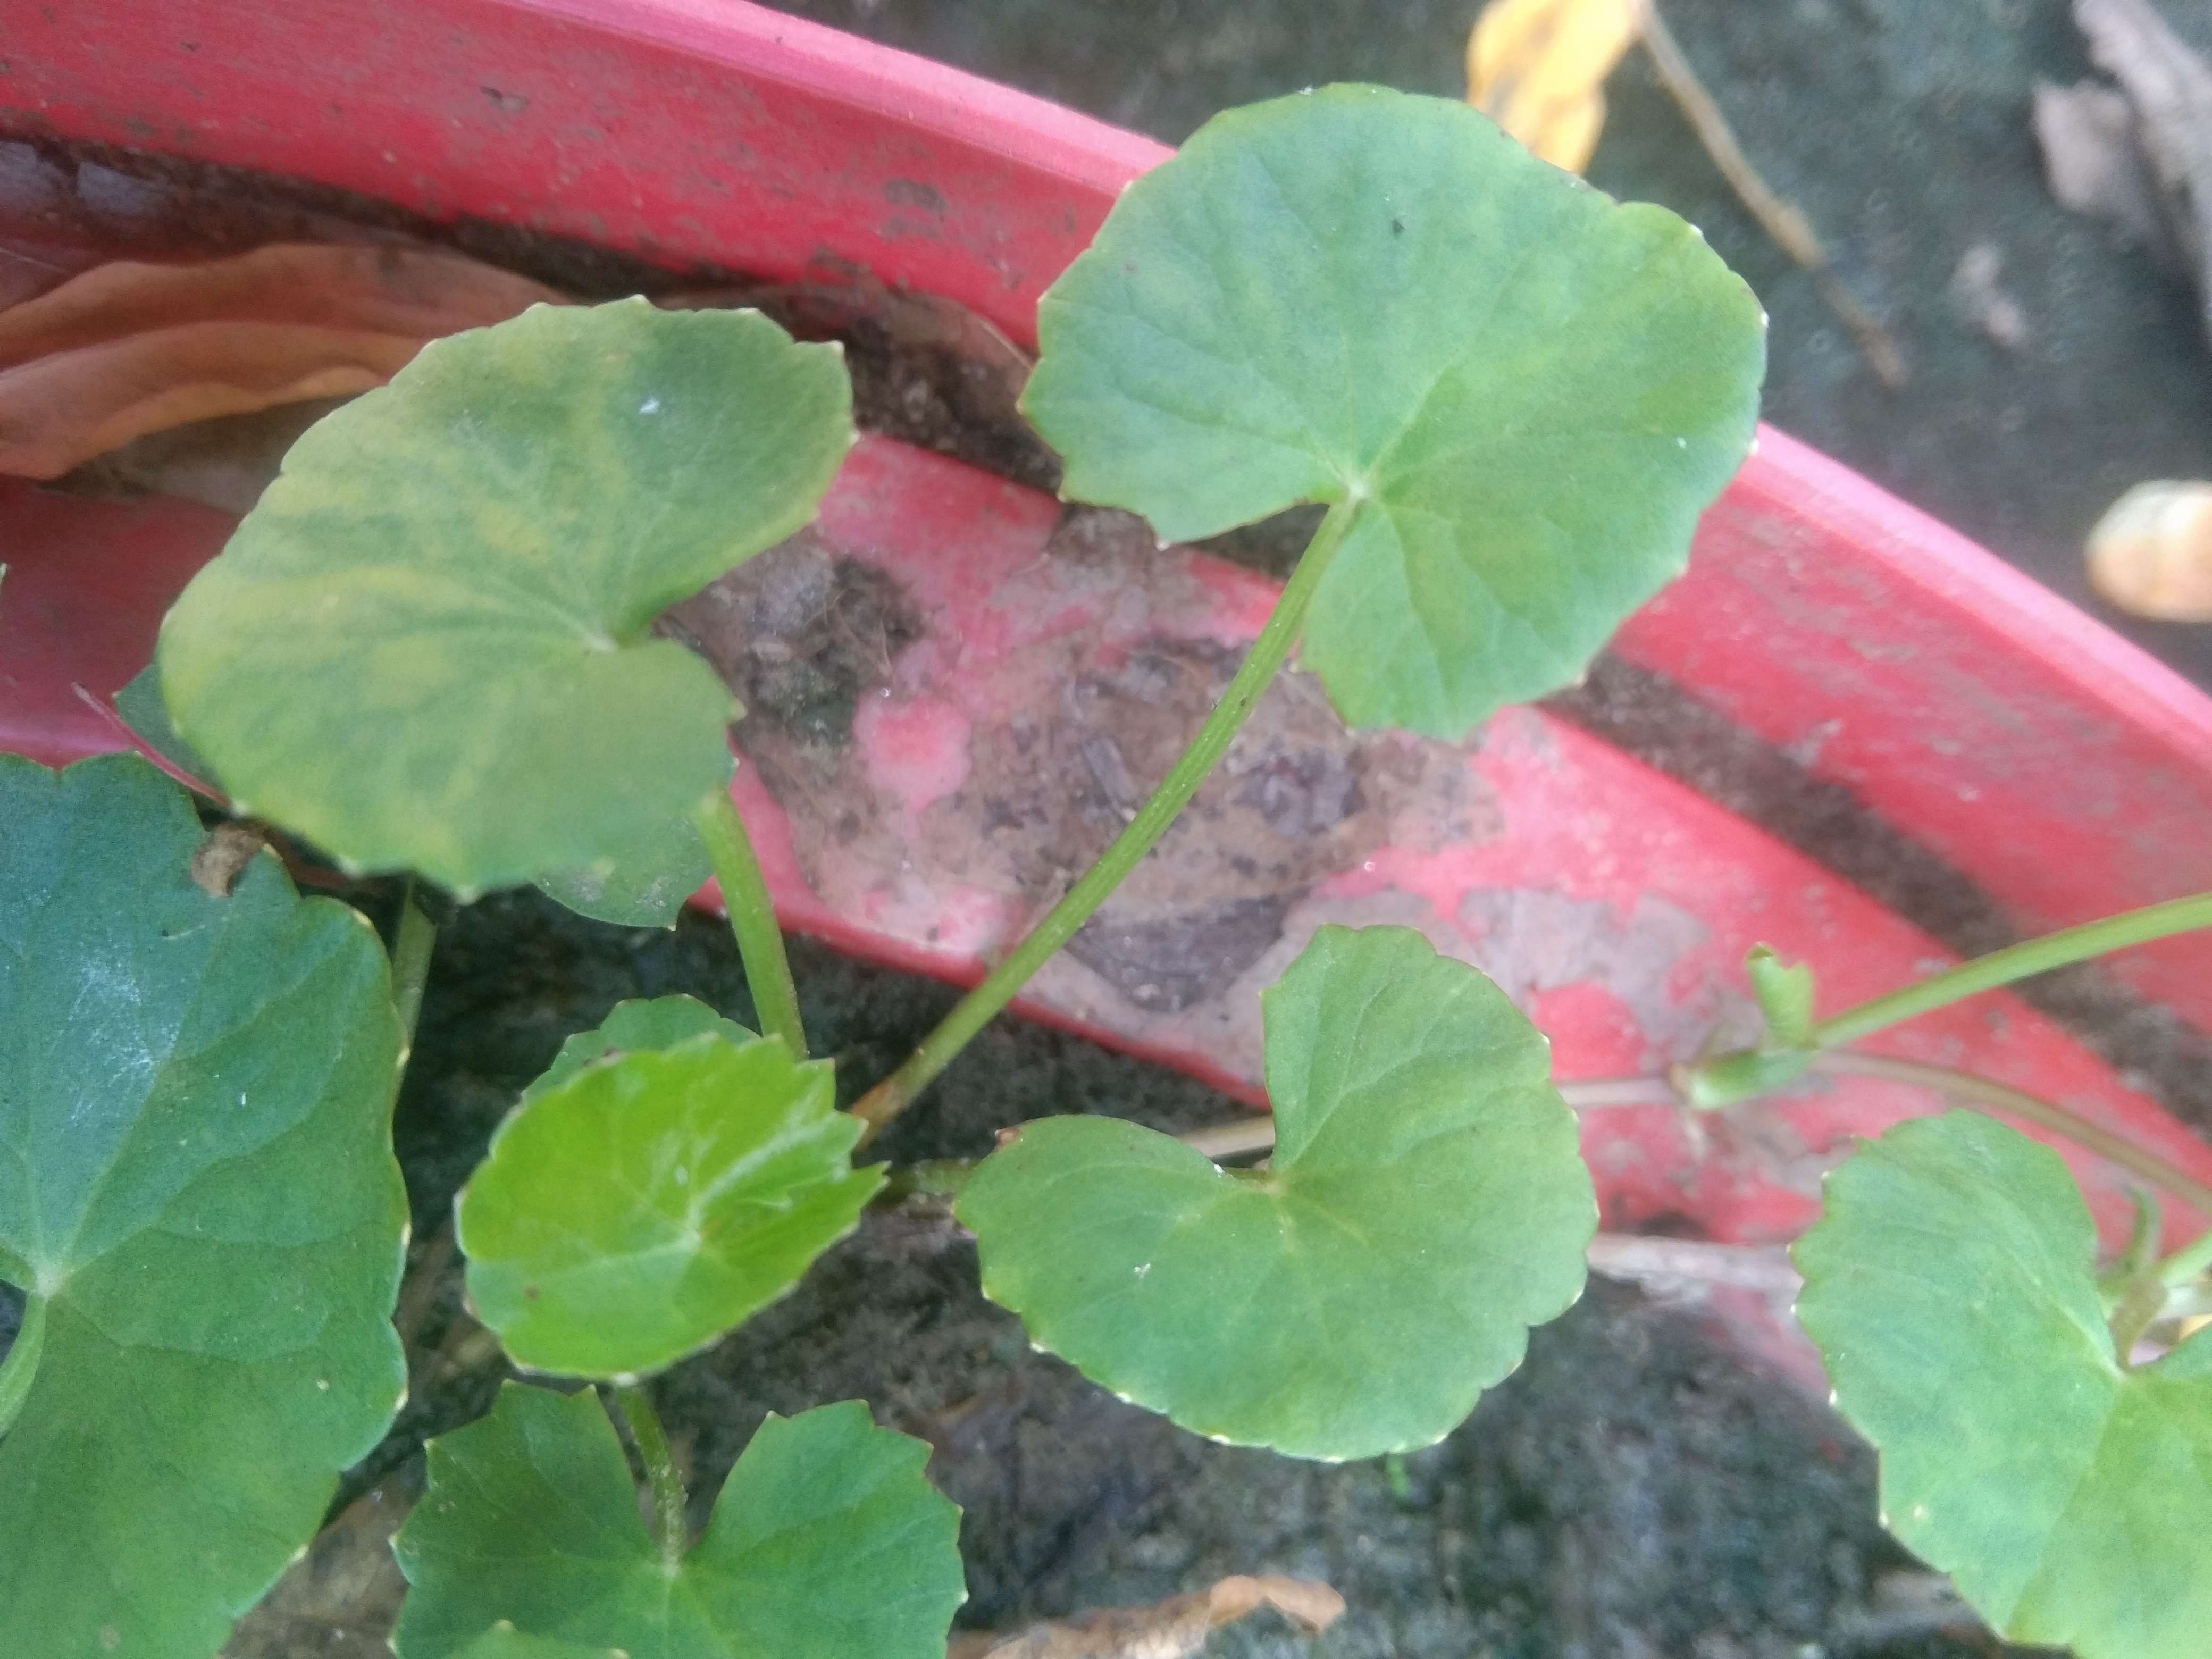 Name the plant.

thankuni
